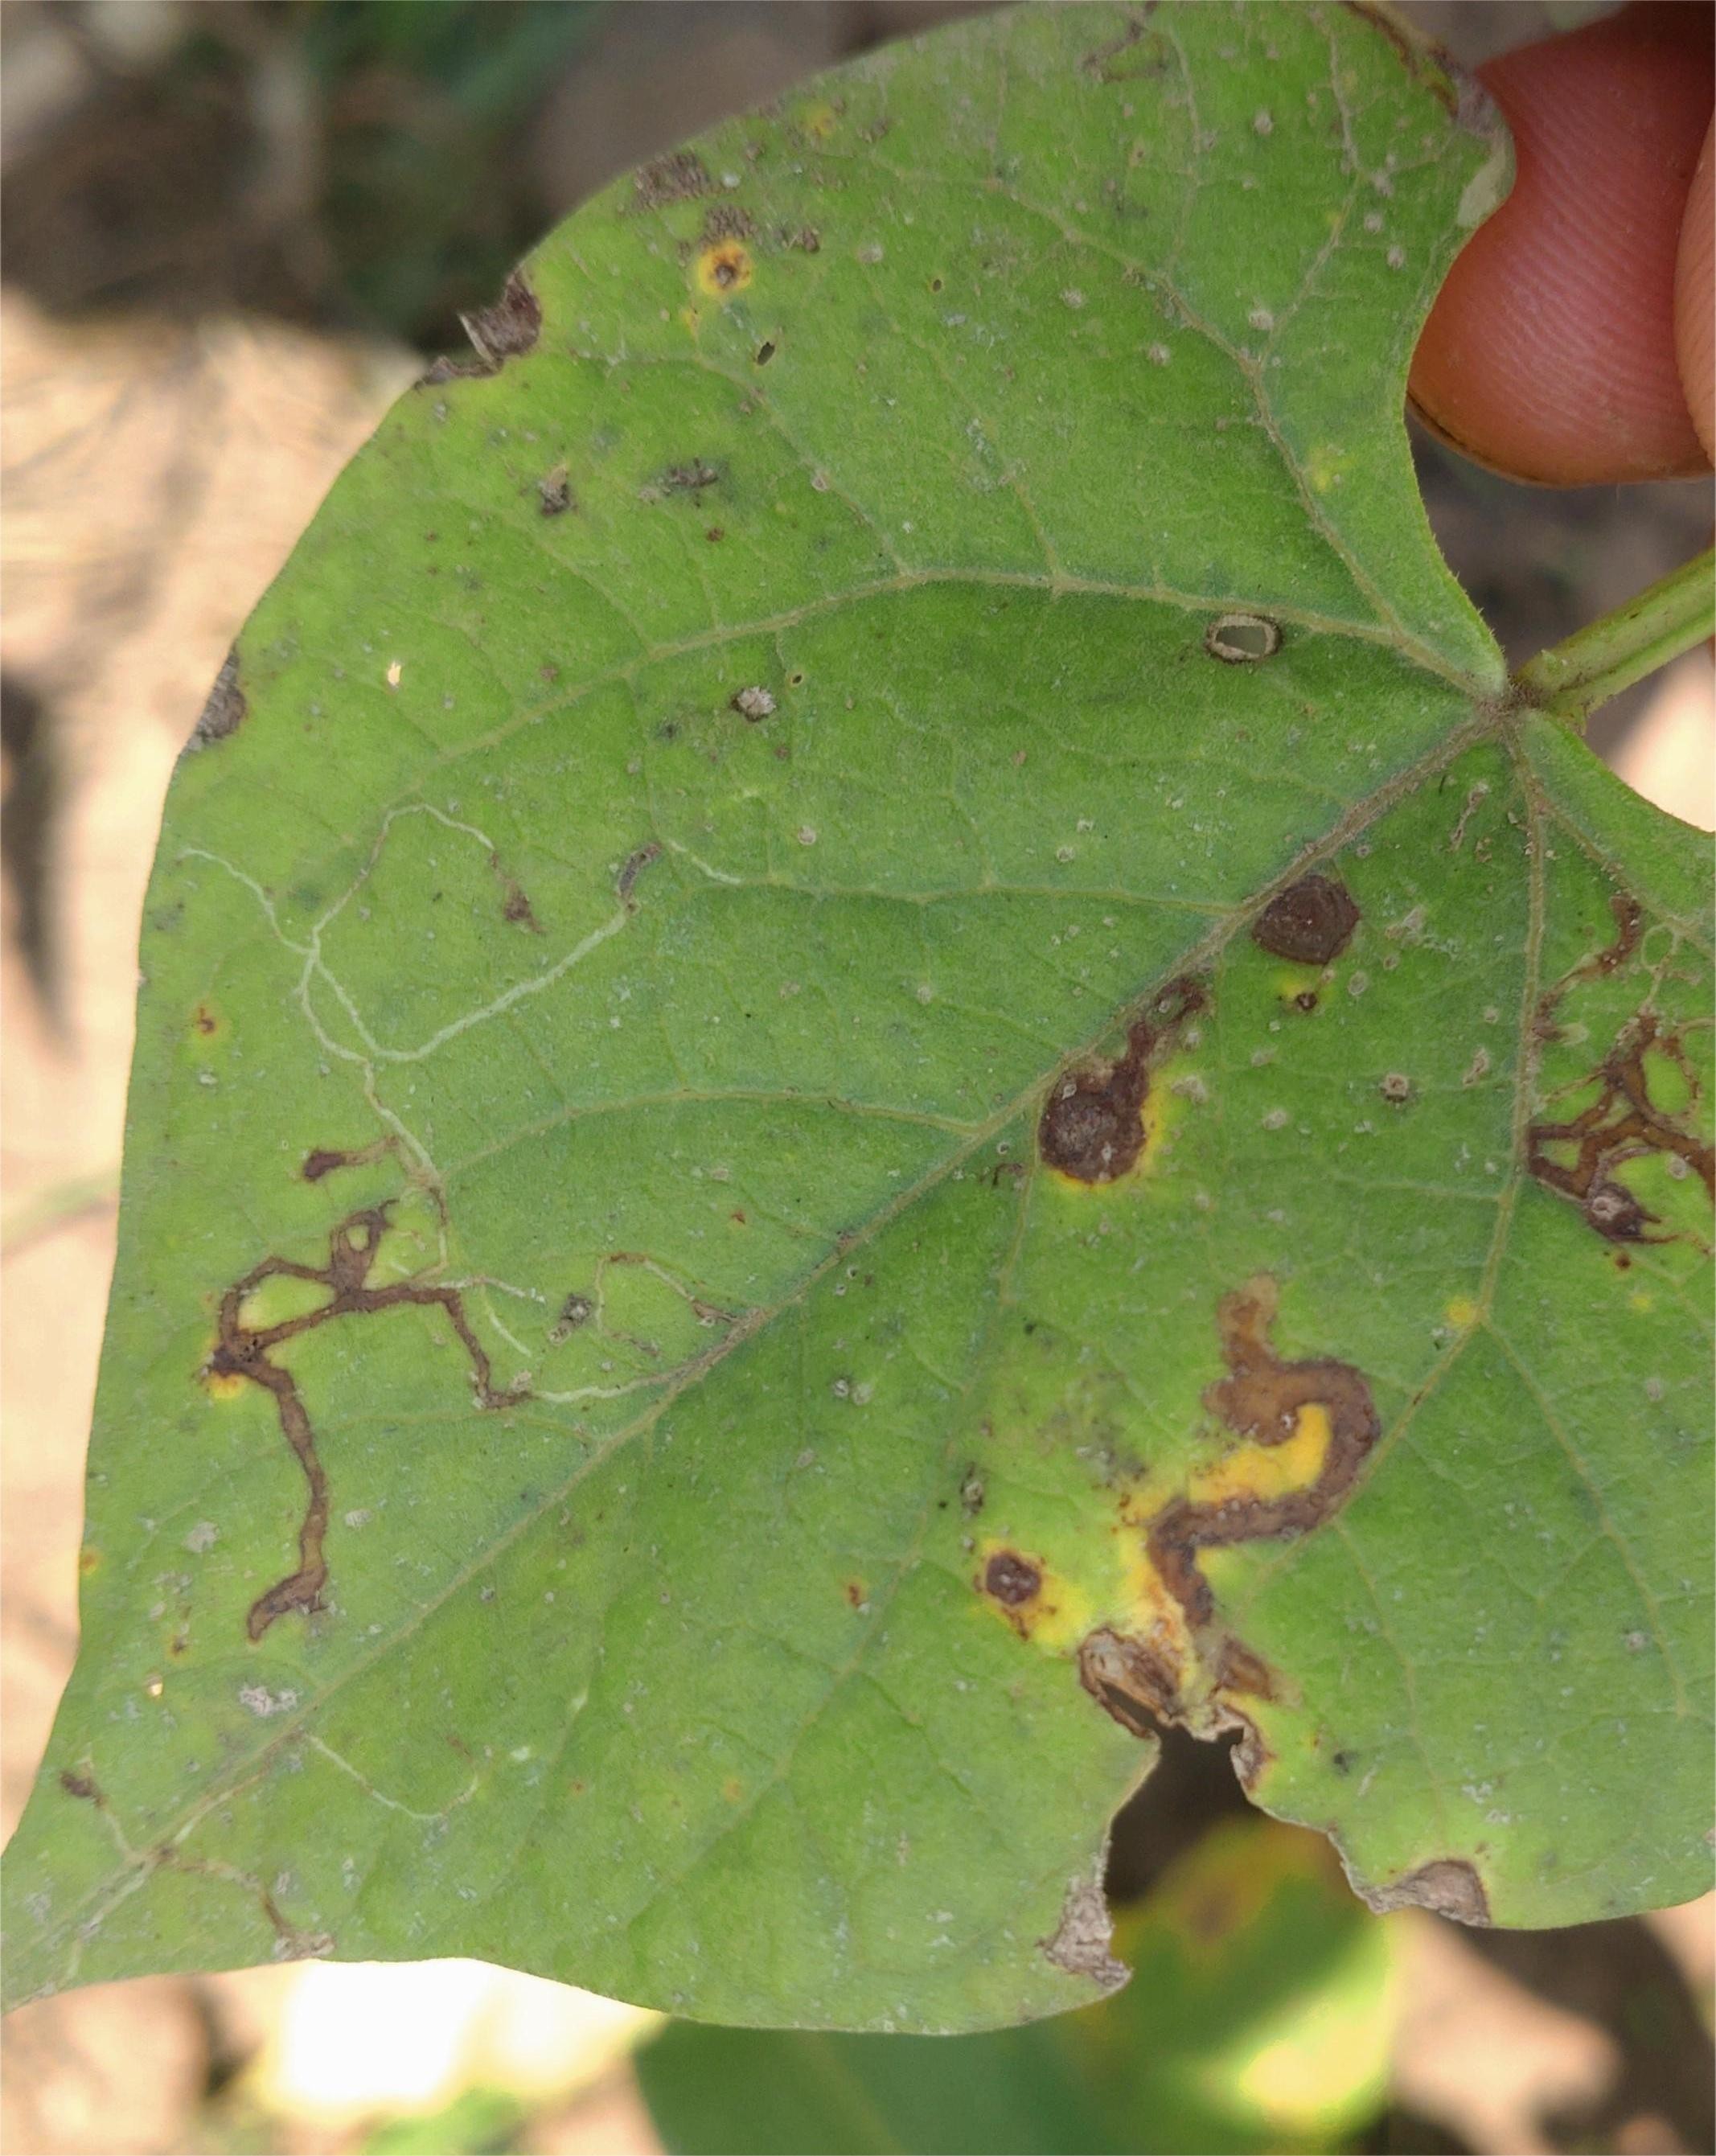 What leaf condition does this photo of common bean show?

anthracnose
